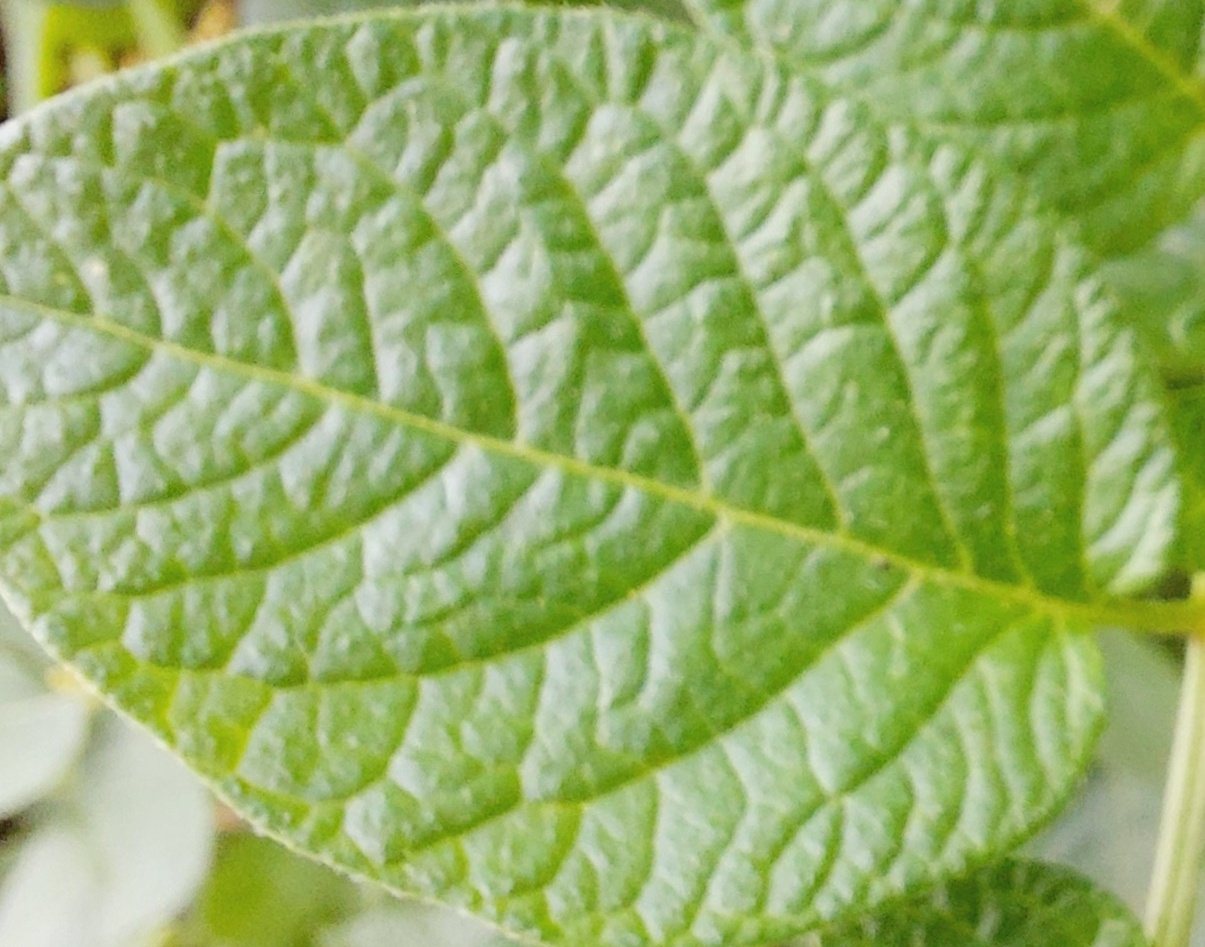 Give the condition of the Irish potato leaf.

healthy
